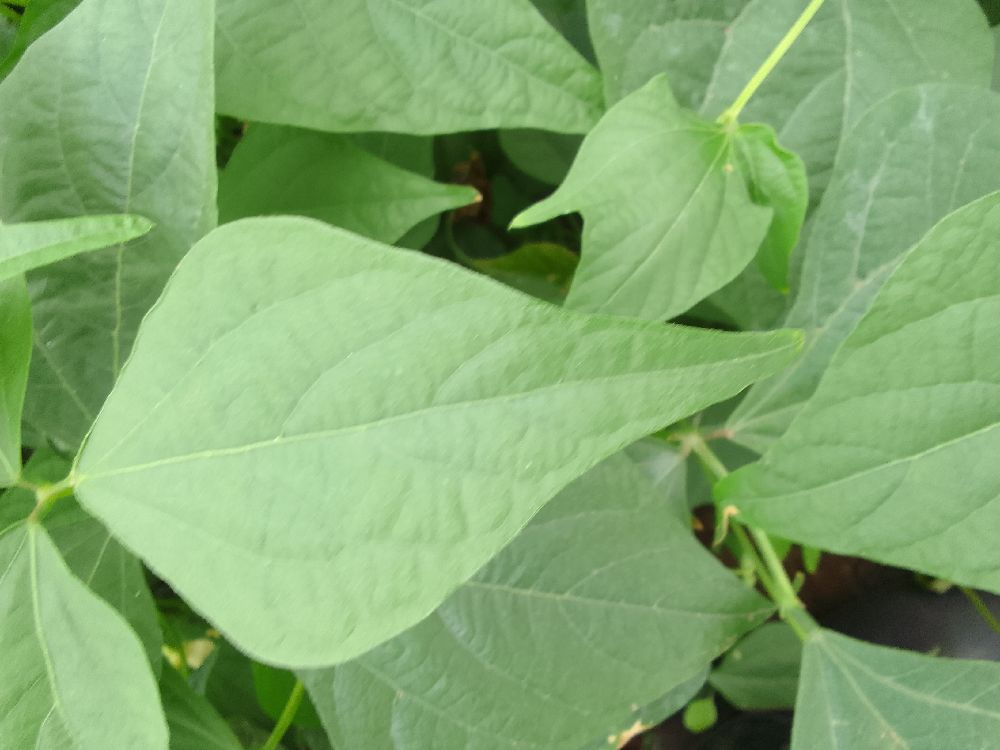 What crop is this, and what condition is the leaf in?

common bean, healthy
